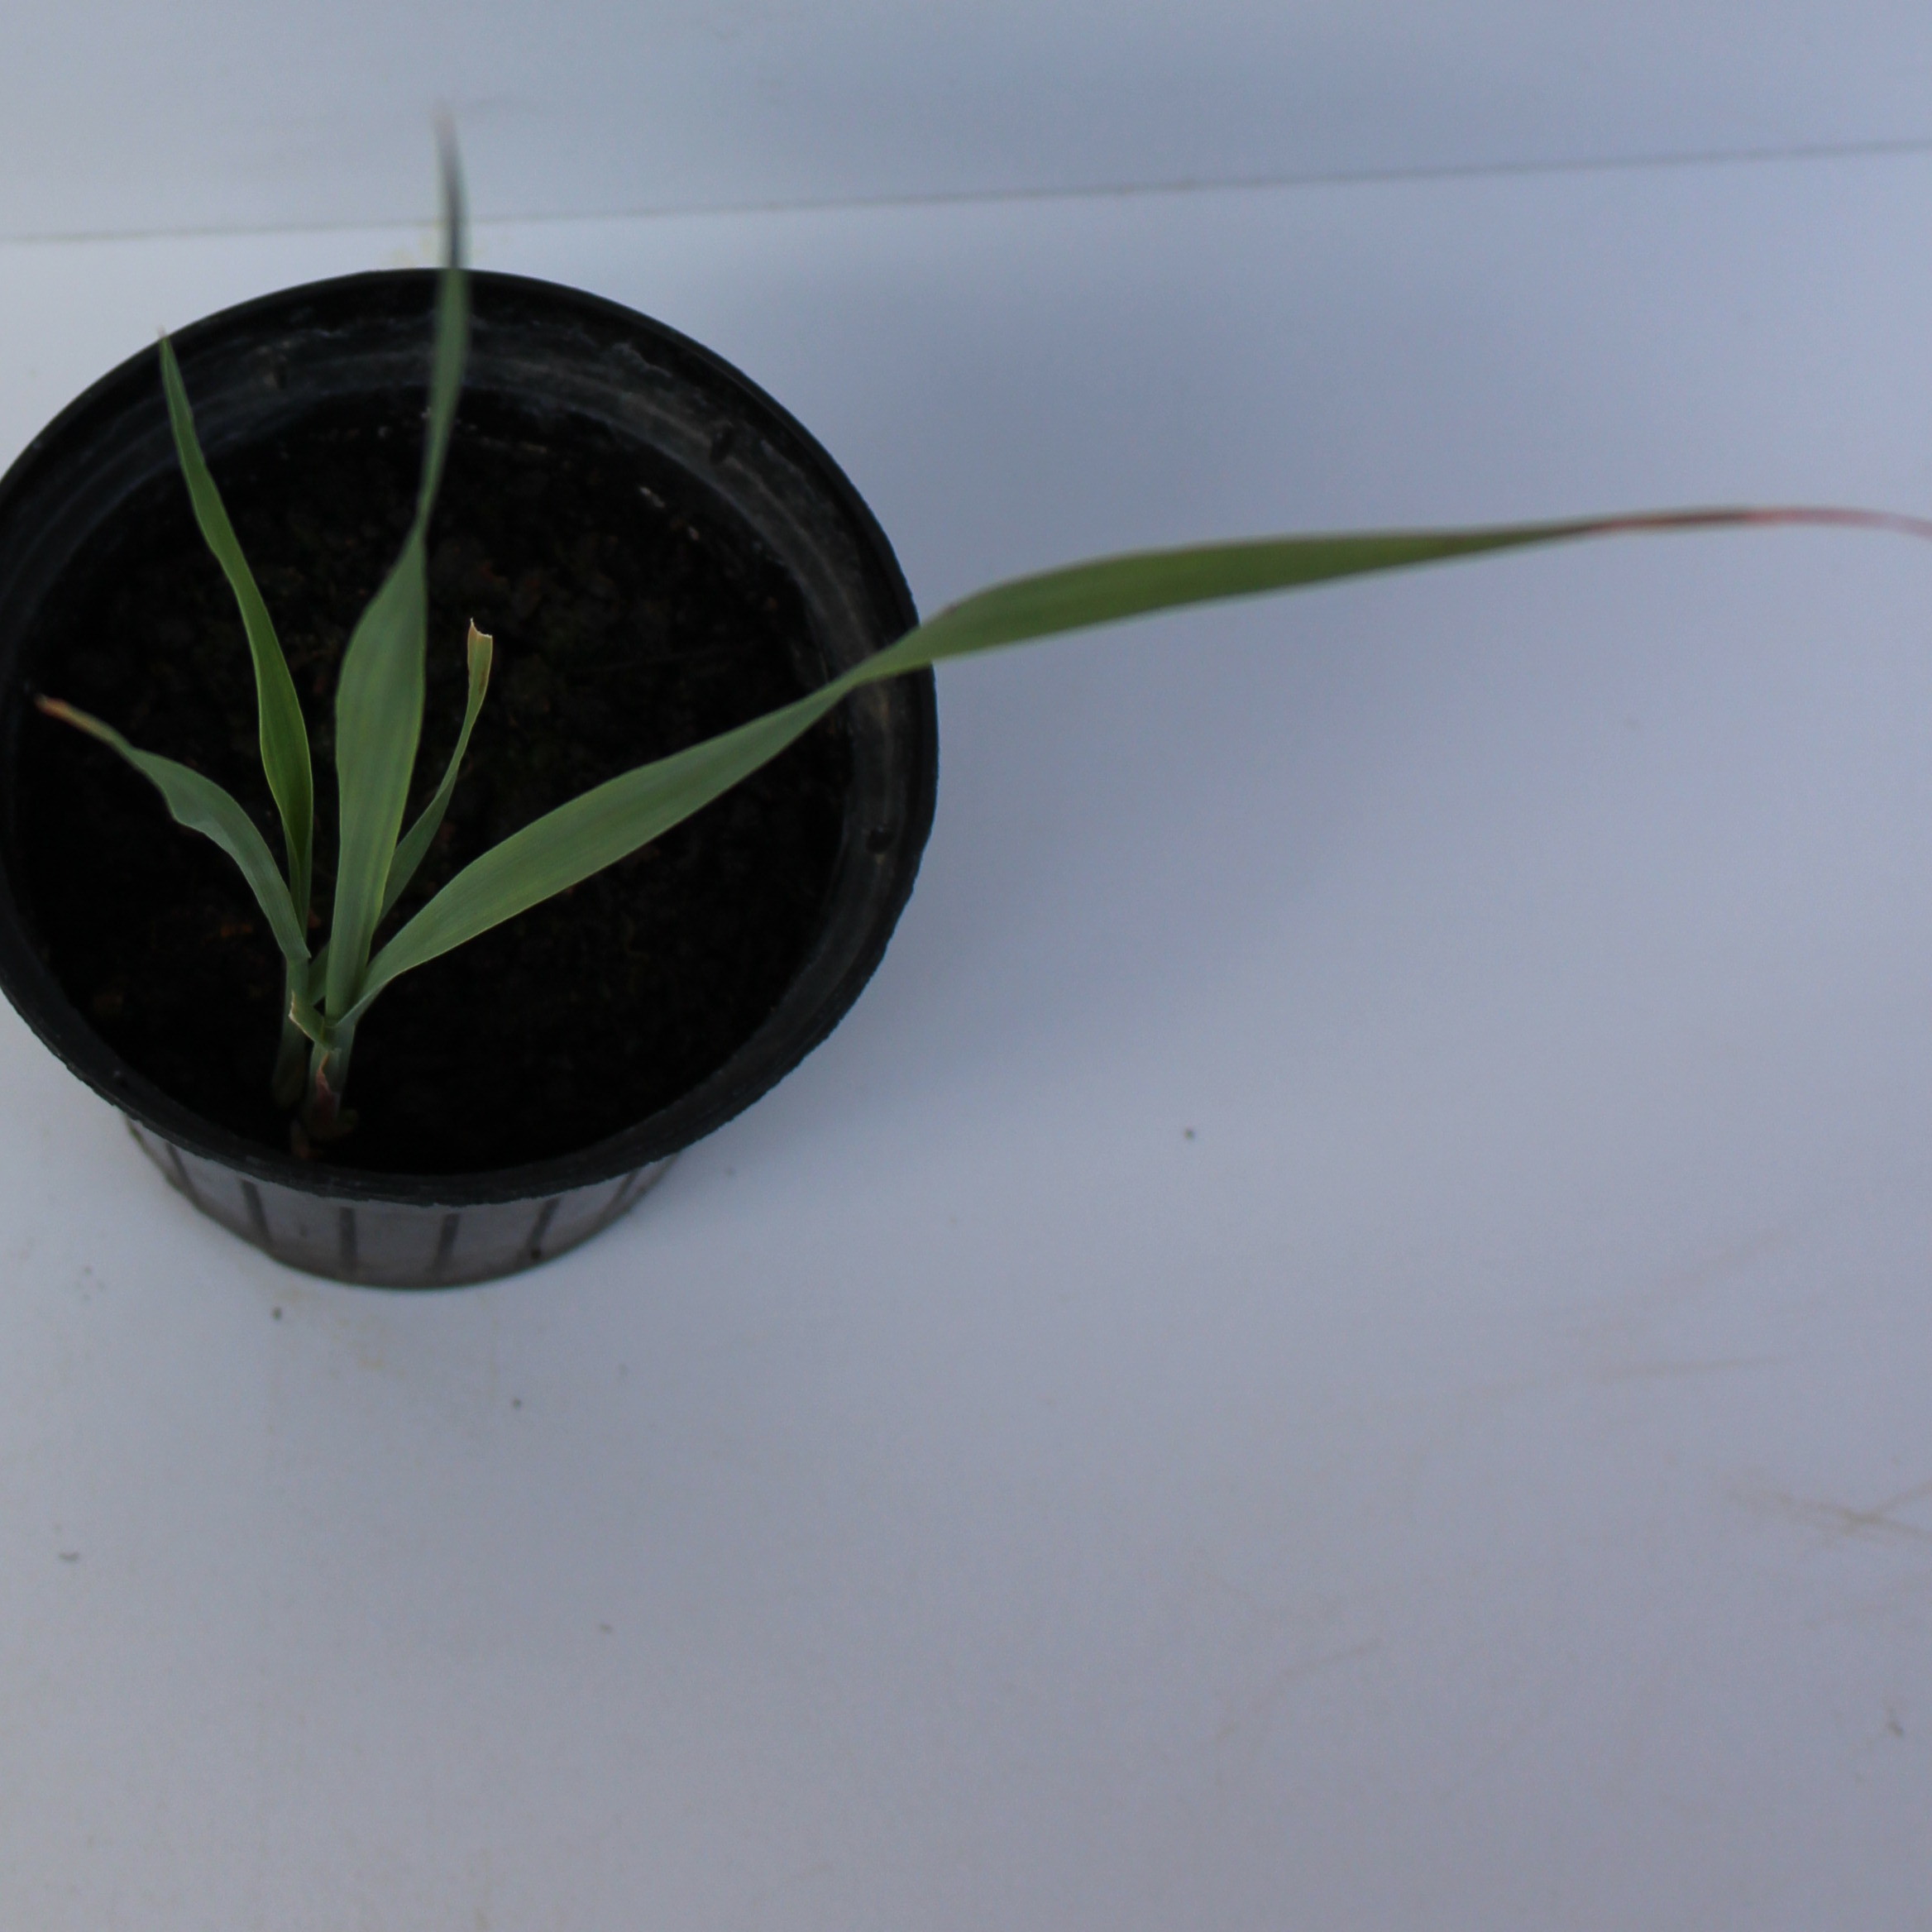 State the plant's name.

Avena sterilis
